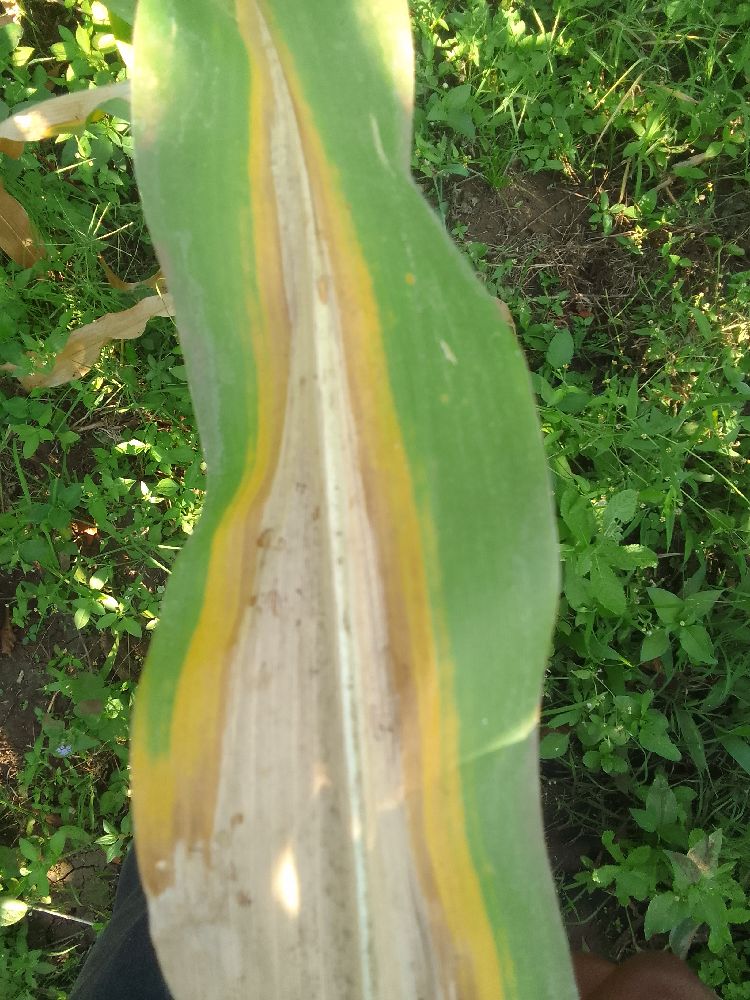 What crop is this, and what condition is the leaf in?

maize, maize lethal necrosis
